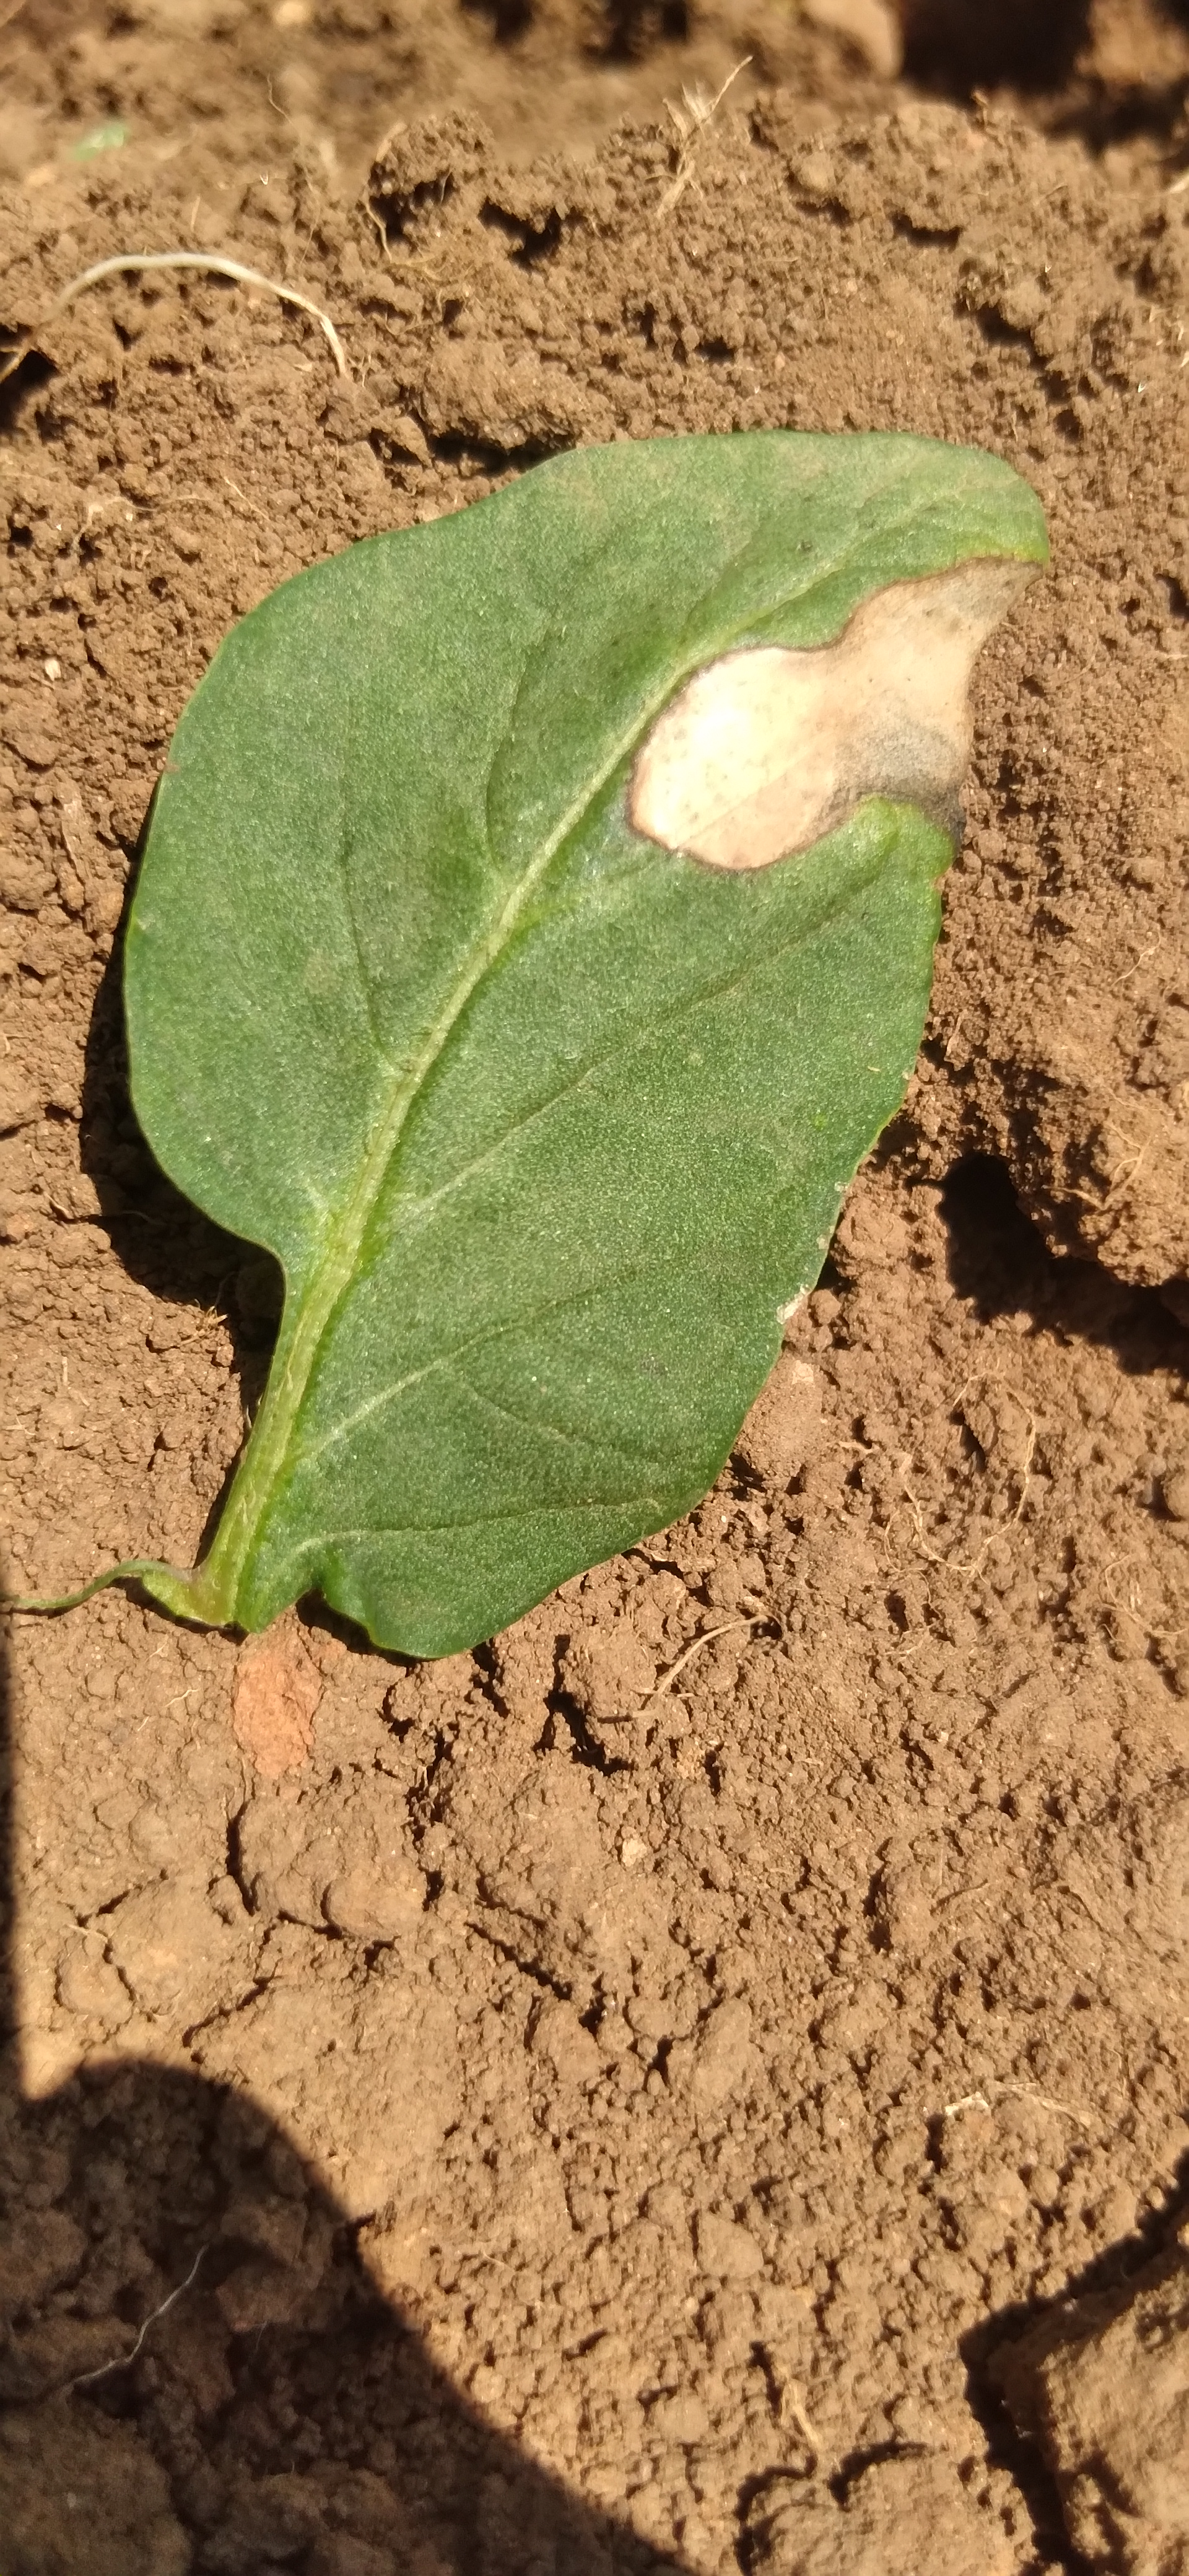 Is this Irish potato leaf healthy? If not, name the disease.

early blight
